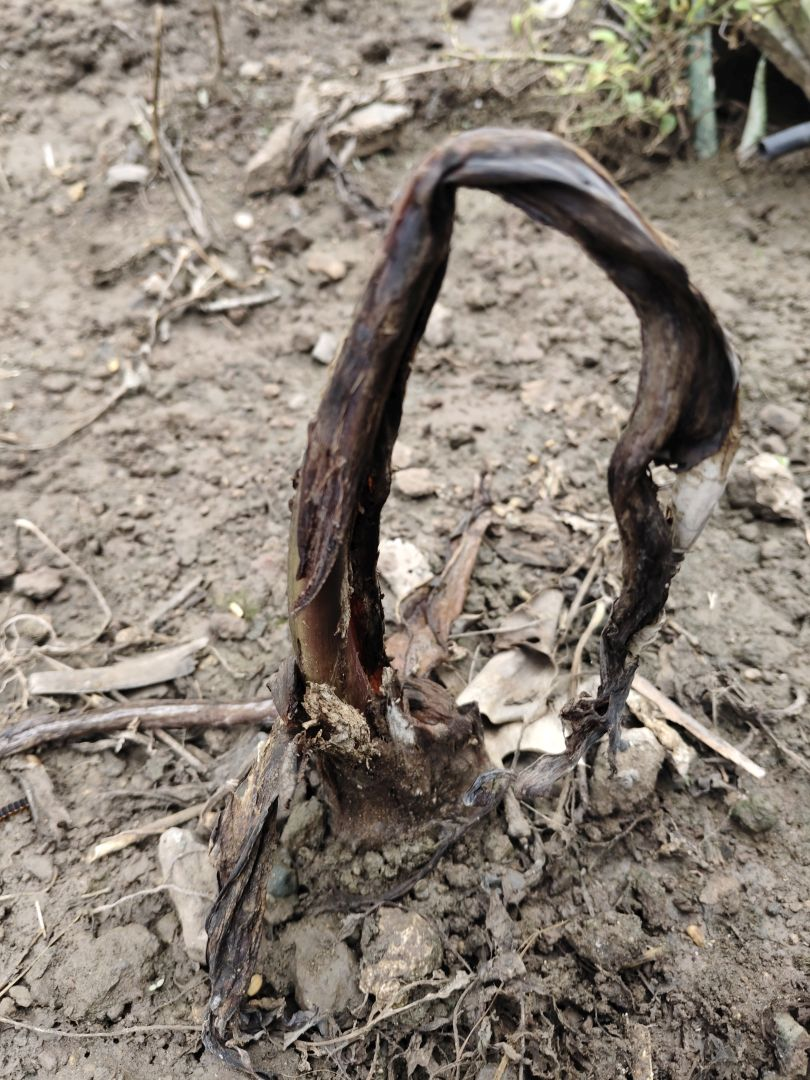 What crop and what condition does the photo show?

taro, root rot
